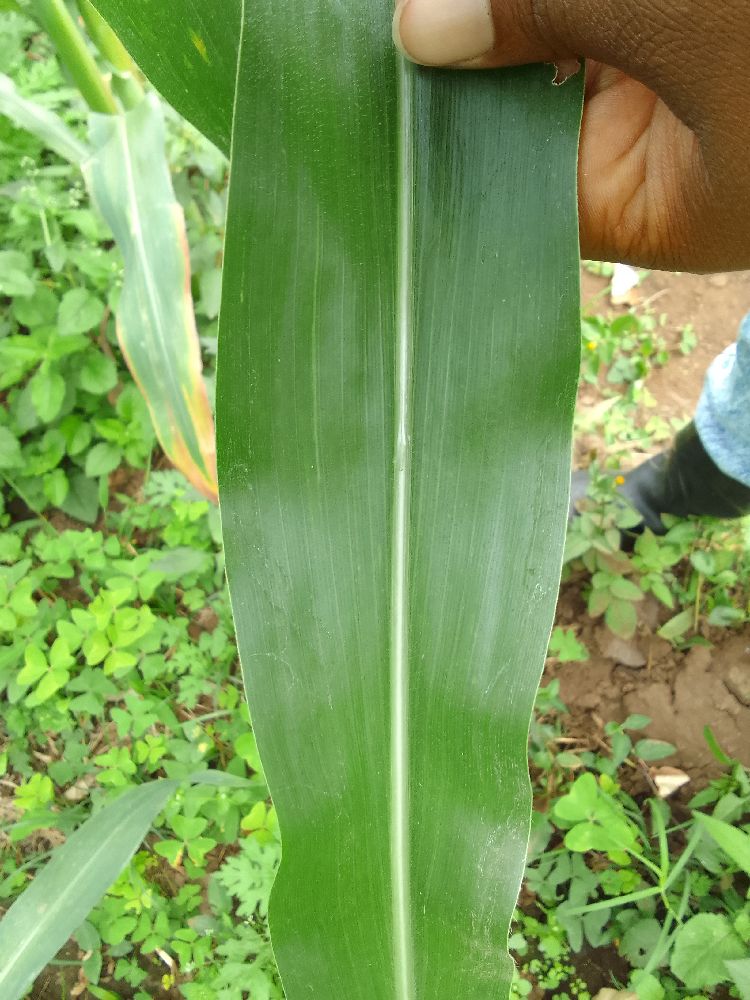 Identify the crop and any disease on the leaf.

maize, healthy
